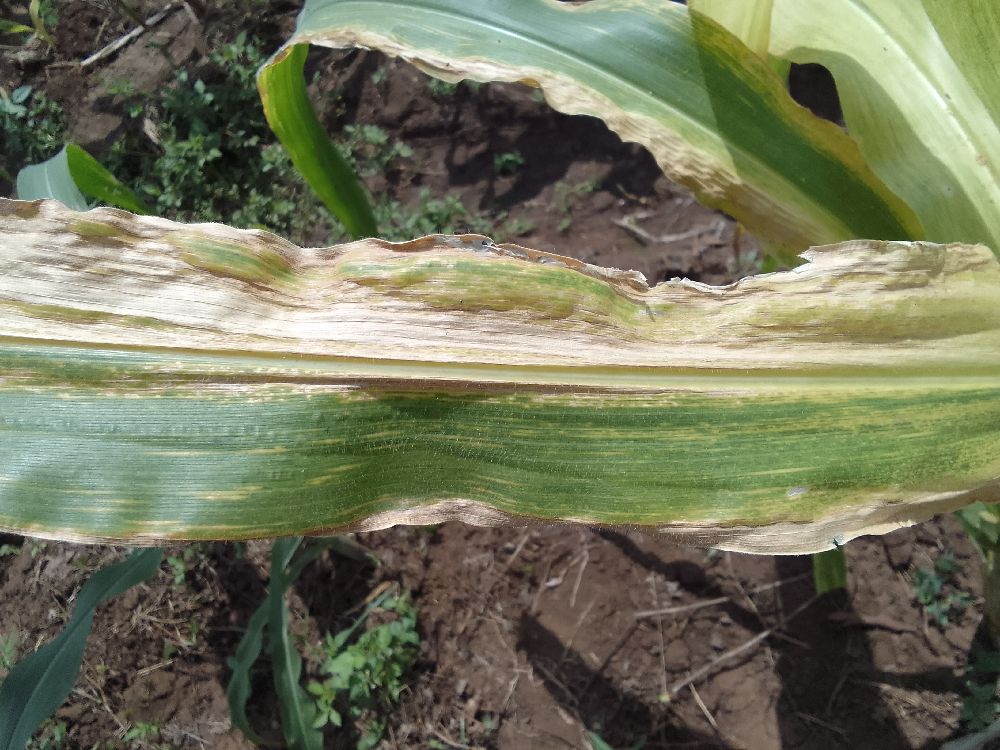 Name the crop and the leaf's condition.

maize, maize lethal necrosis
